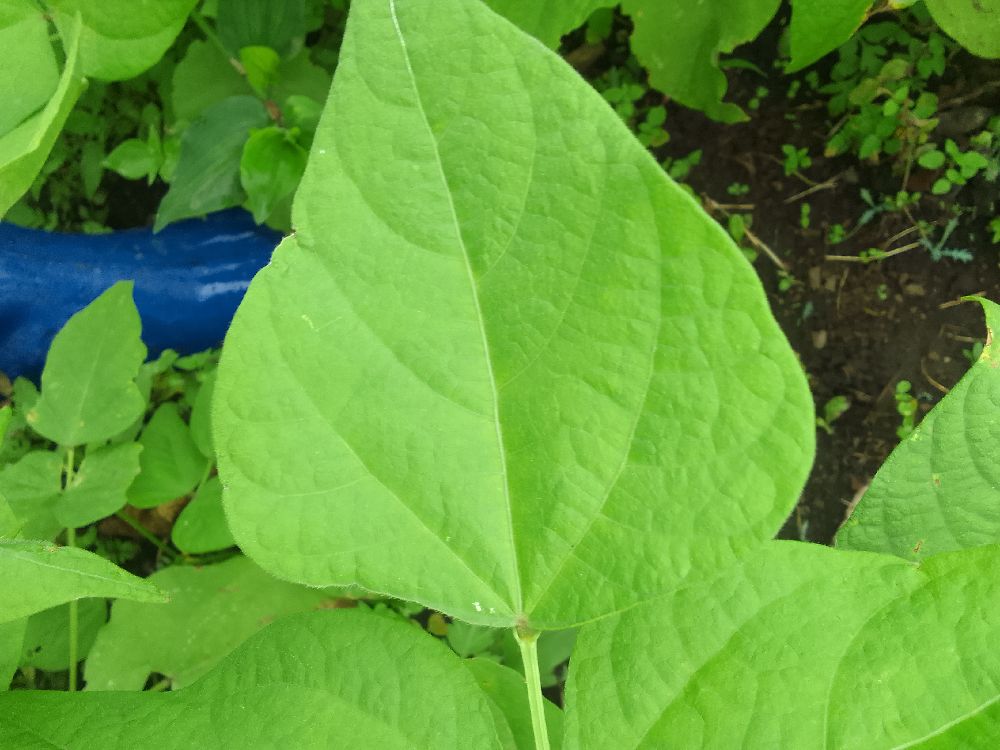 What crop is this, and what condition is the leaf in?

common bean, healthy
